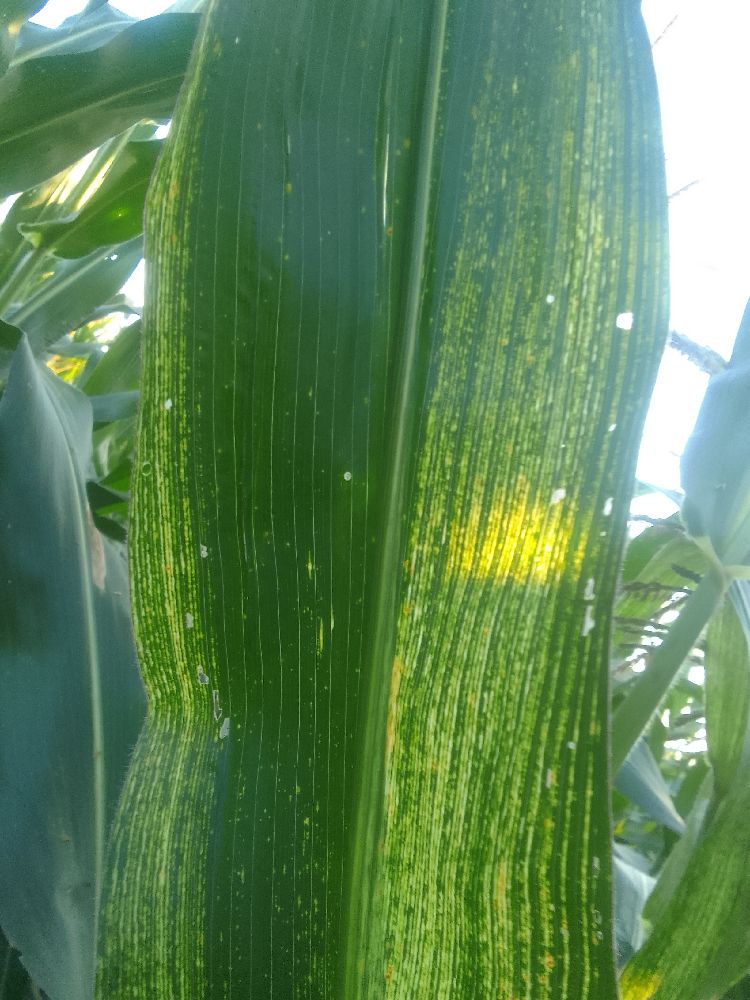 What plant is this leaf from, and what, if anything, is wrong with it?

maize, maize streak virus
